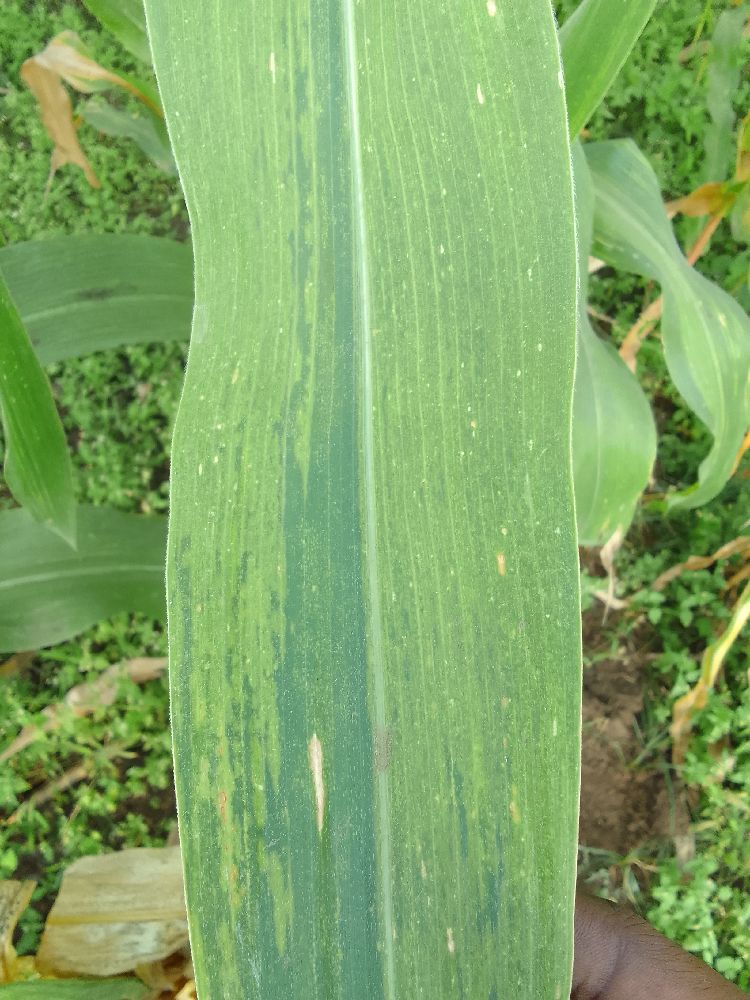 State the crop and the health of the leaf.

maize, maize lethal necrosis
